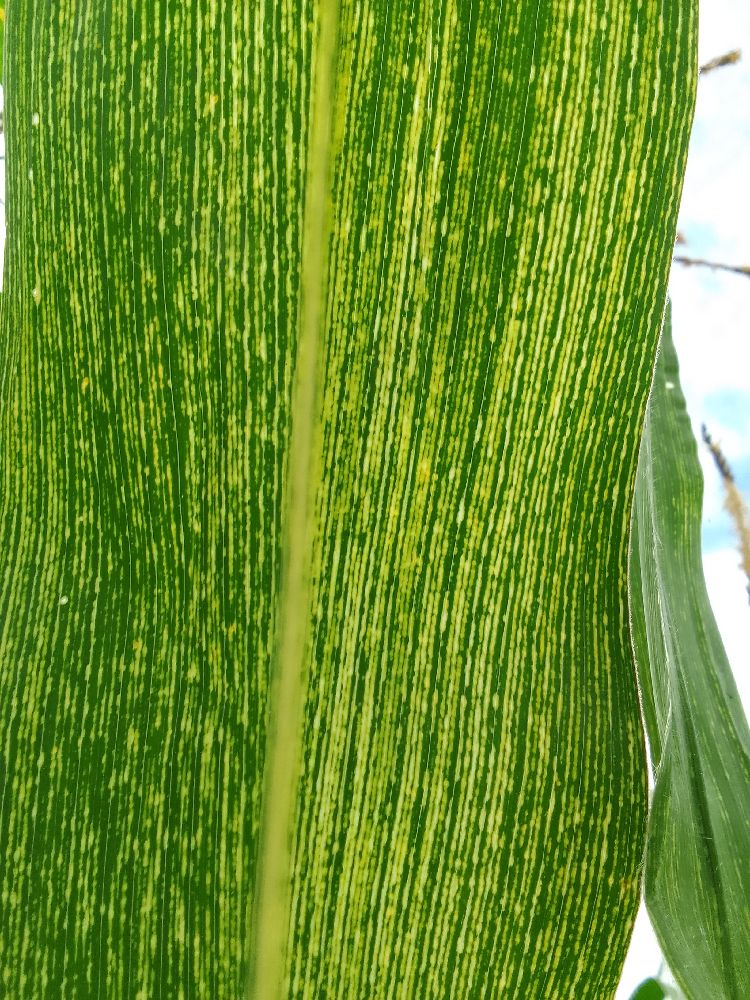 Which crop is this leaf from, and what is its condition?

maize, maize streak virus
